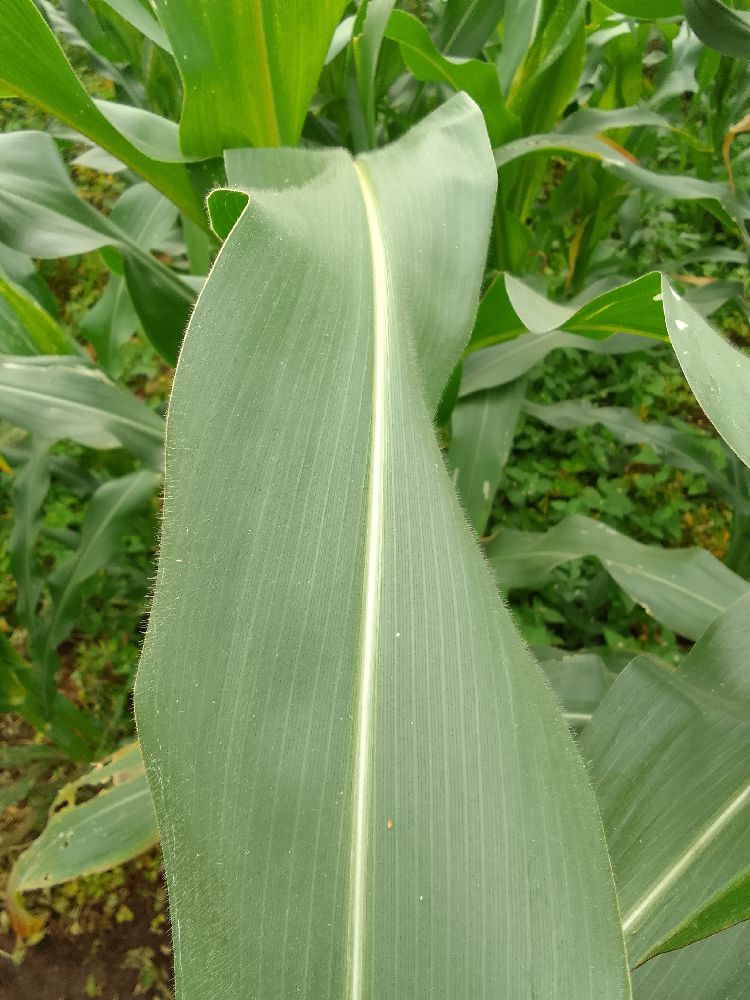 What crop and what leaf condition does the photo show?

maize, healthy
